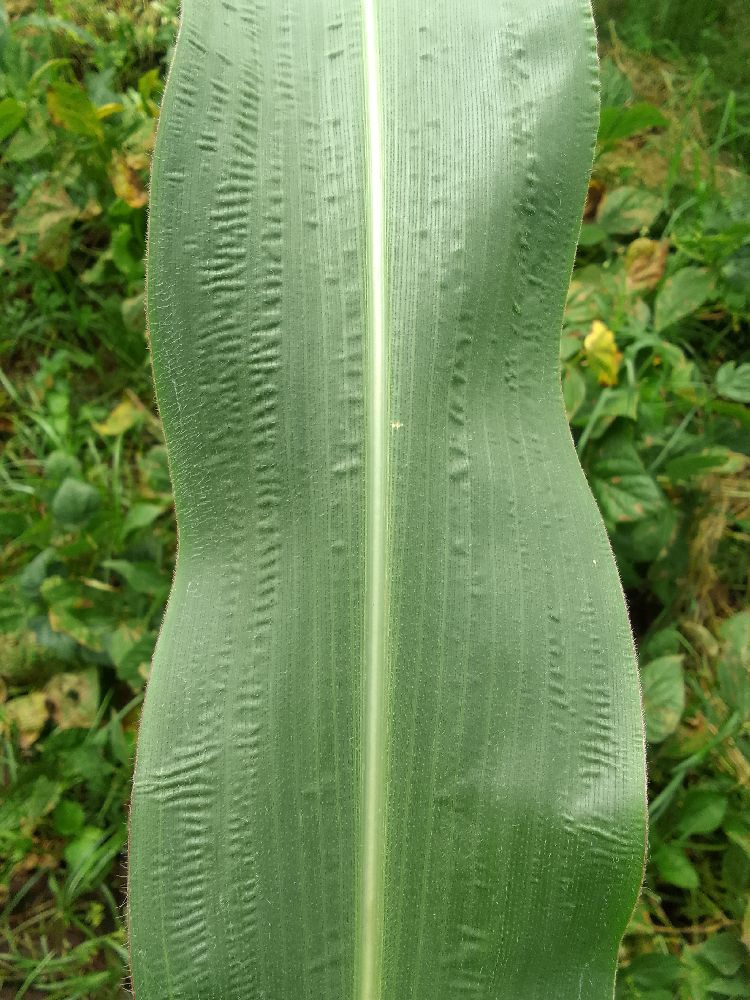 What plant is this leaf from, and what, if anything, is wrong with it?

maize, healthy
